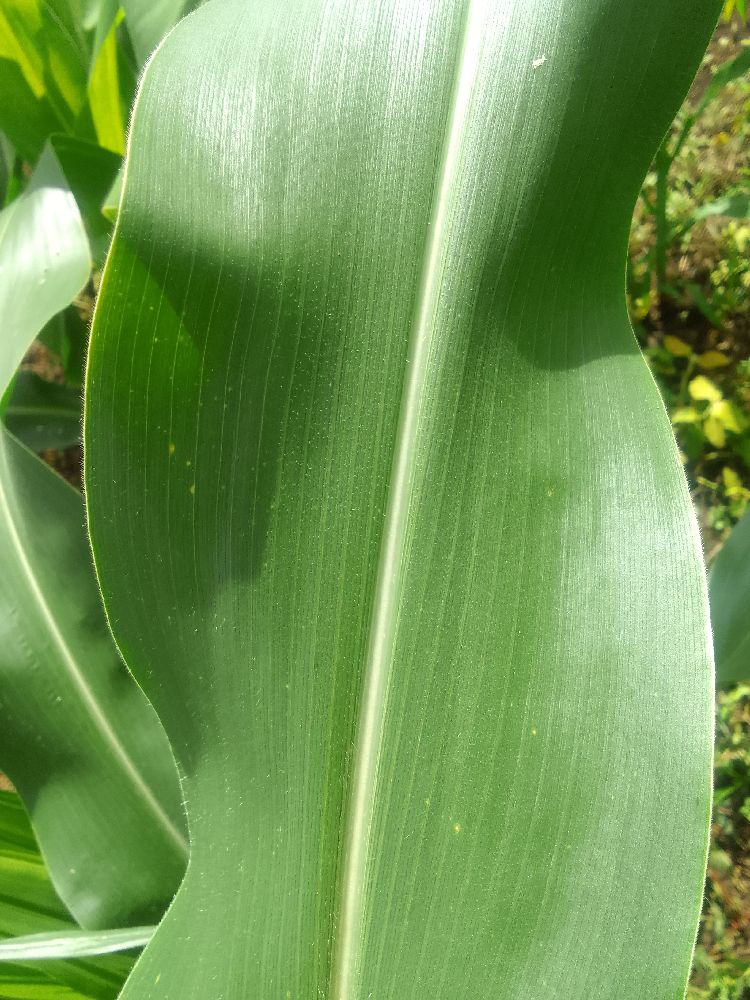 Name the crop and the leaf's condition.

maize, healthy
